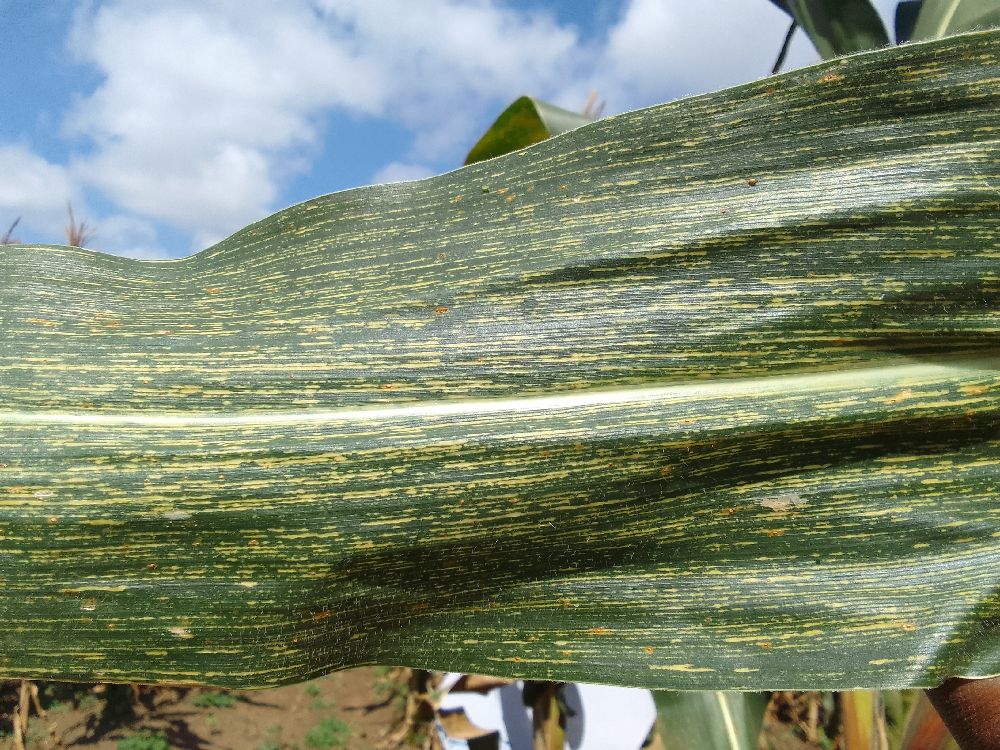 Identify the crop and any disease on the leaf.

maize, maize streak virus
